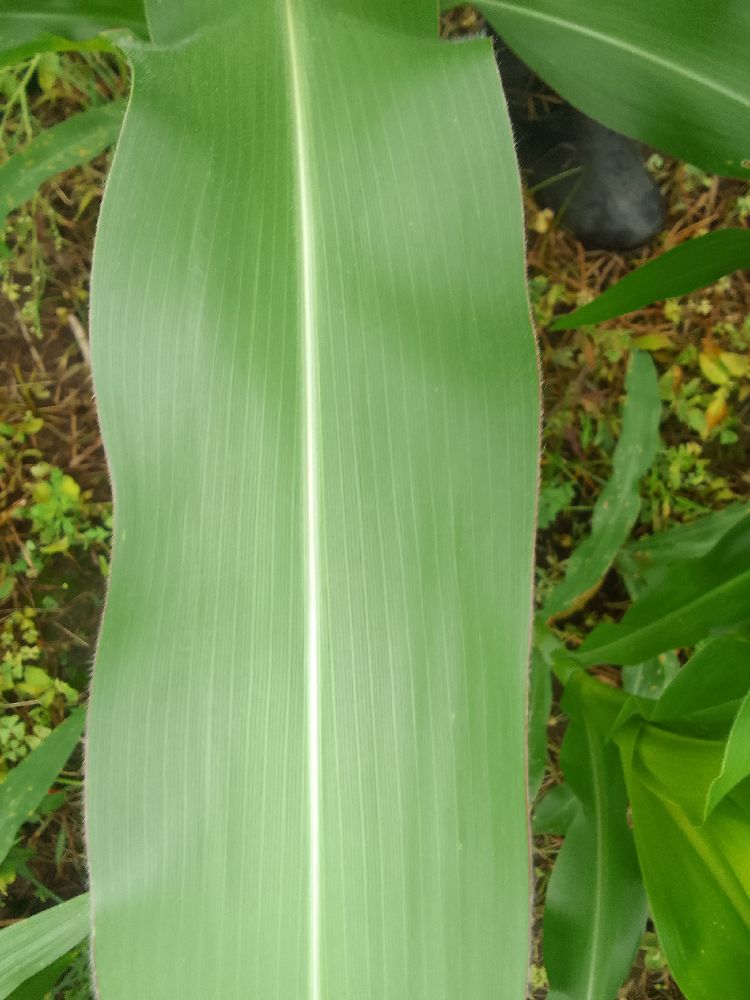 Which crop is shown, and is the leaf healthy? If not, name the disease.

maize, healthy
